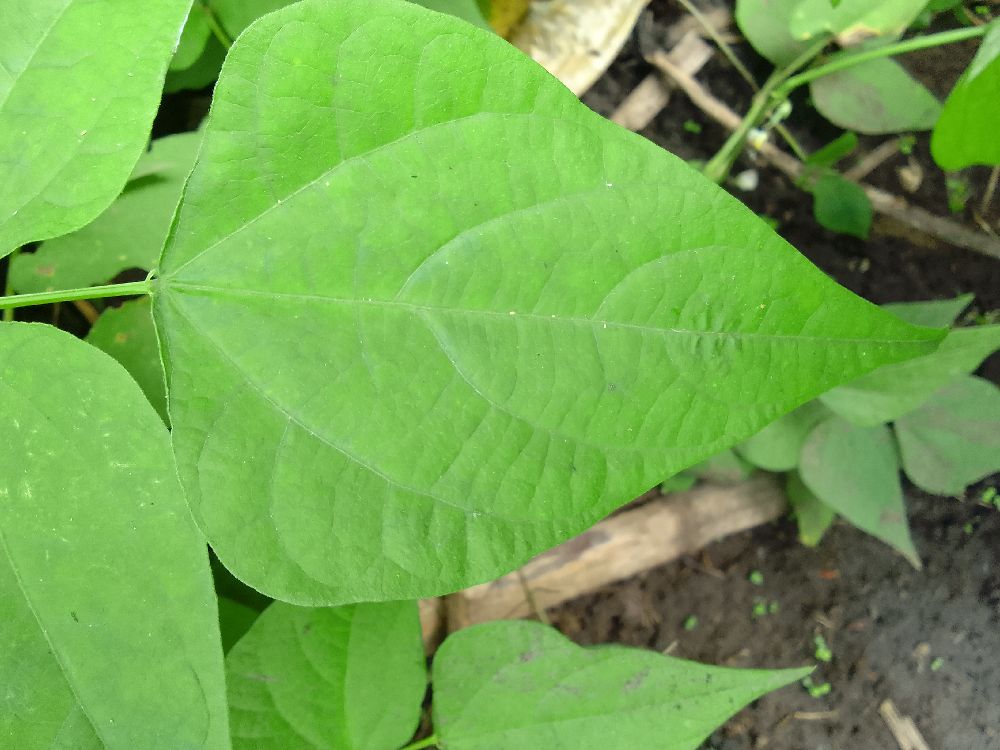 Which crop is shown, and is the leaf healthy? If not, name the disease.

common bean, healthy
